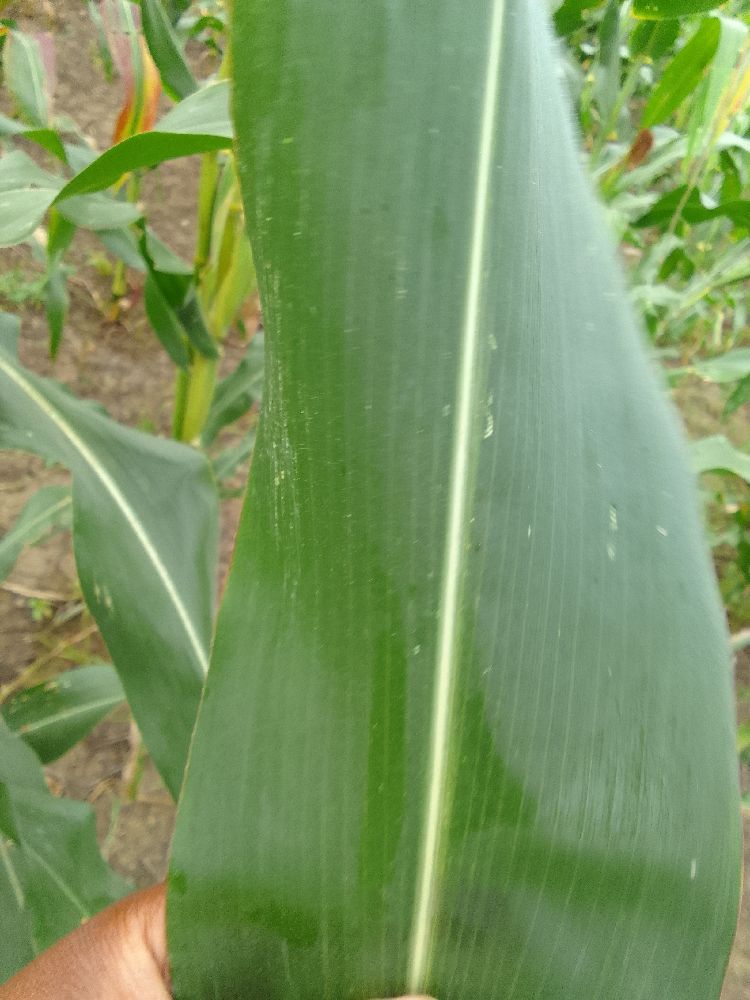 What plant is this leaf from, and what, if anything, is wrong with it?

maize, healthy
